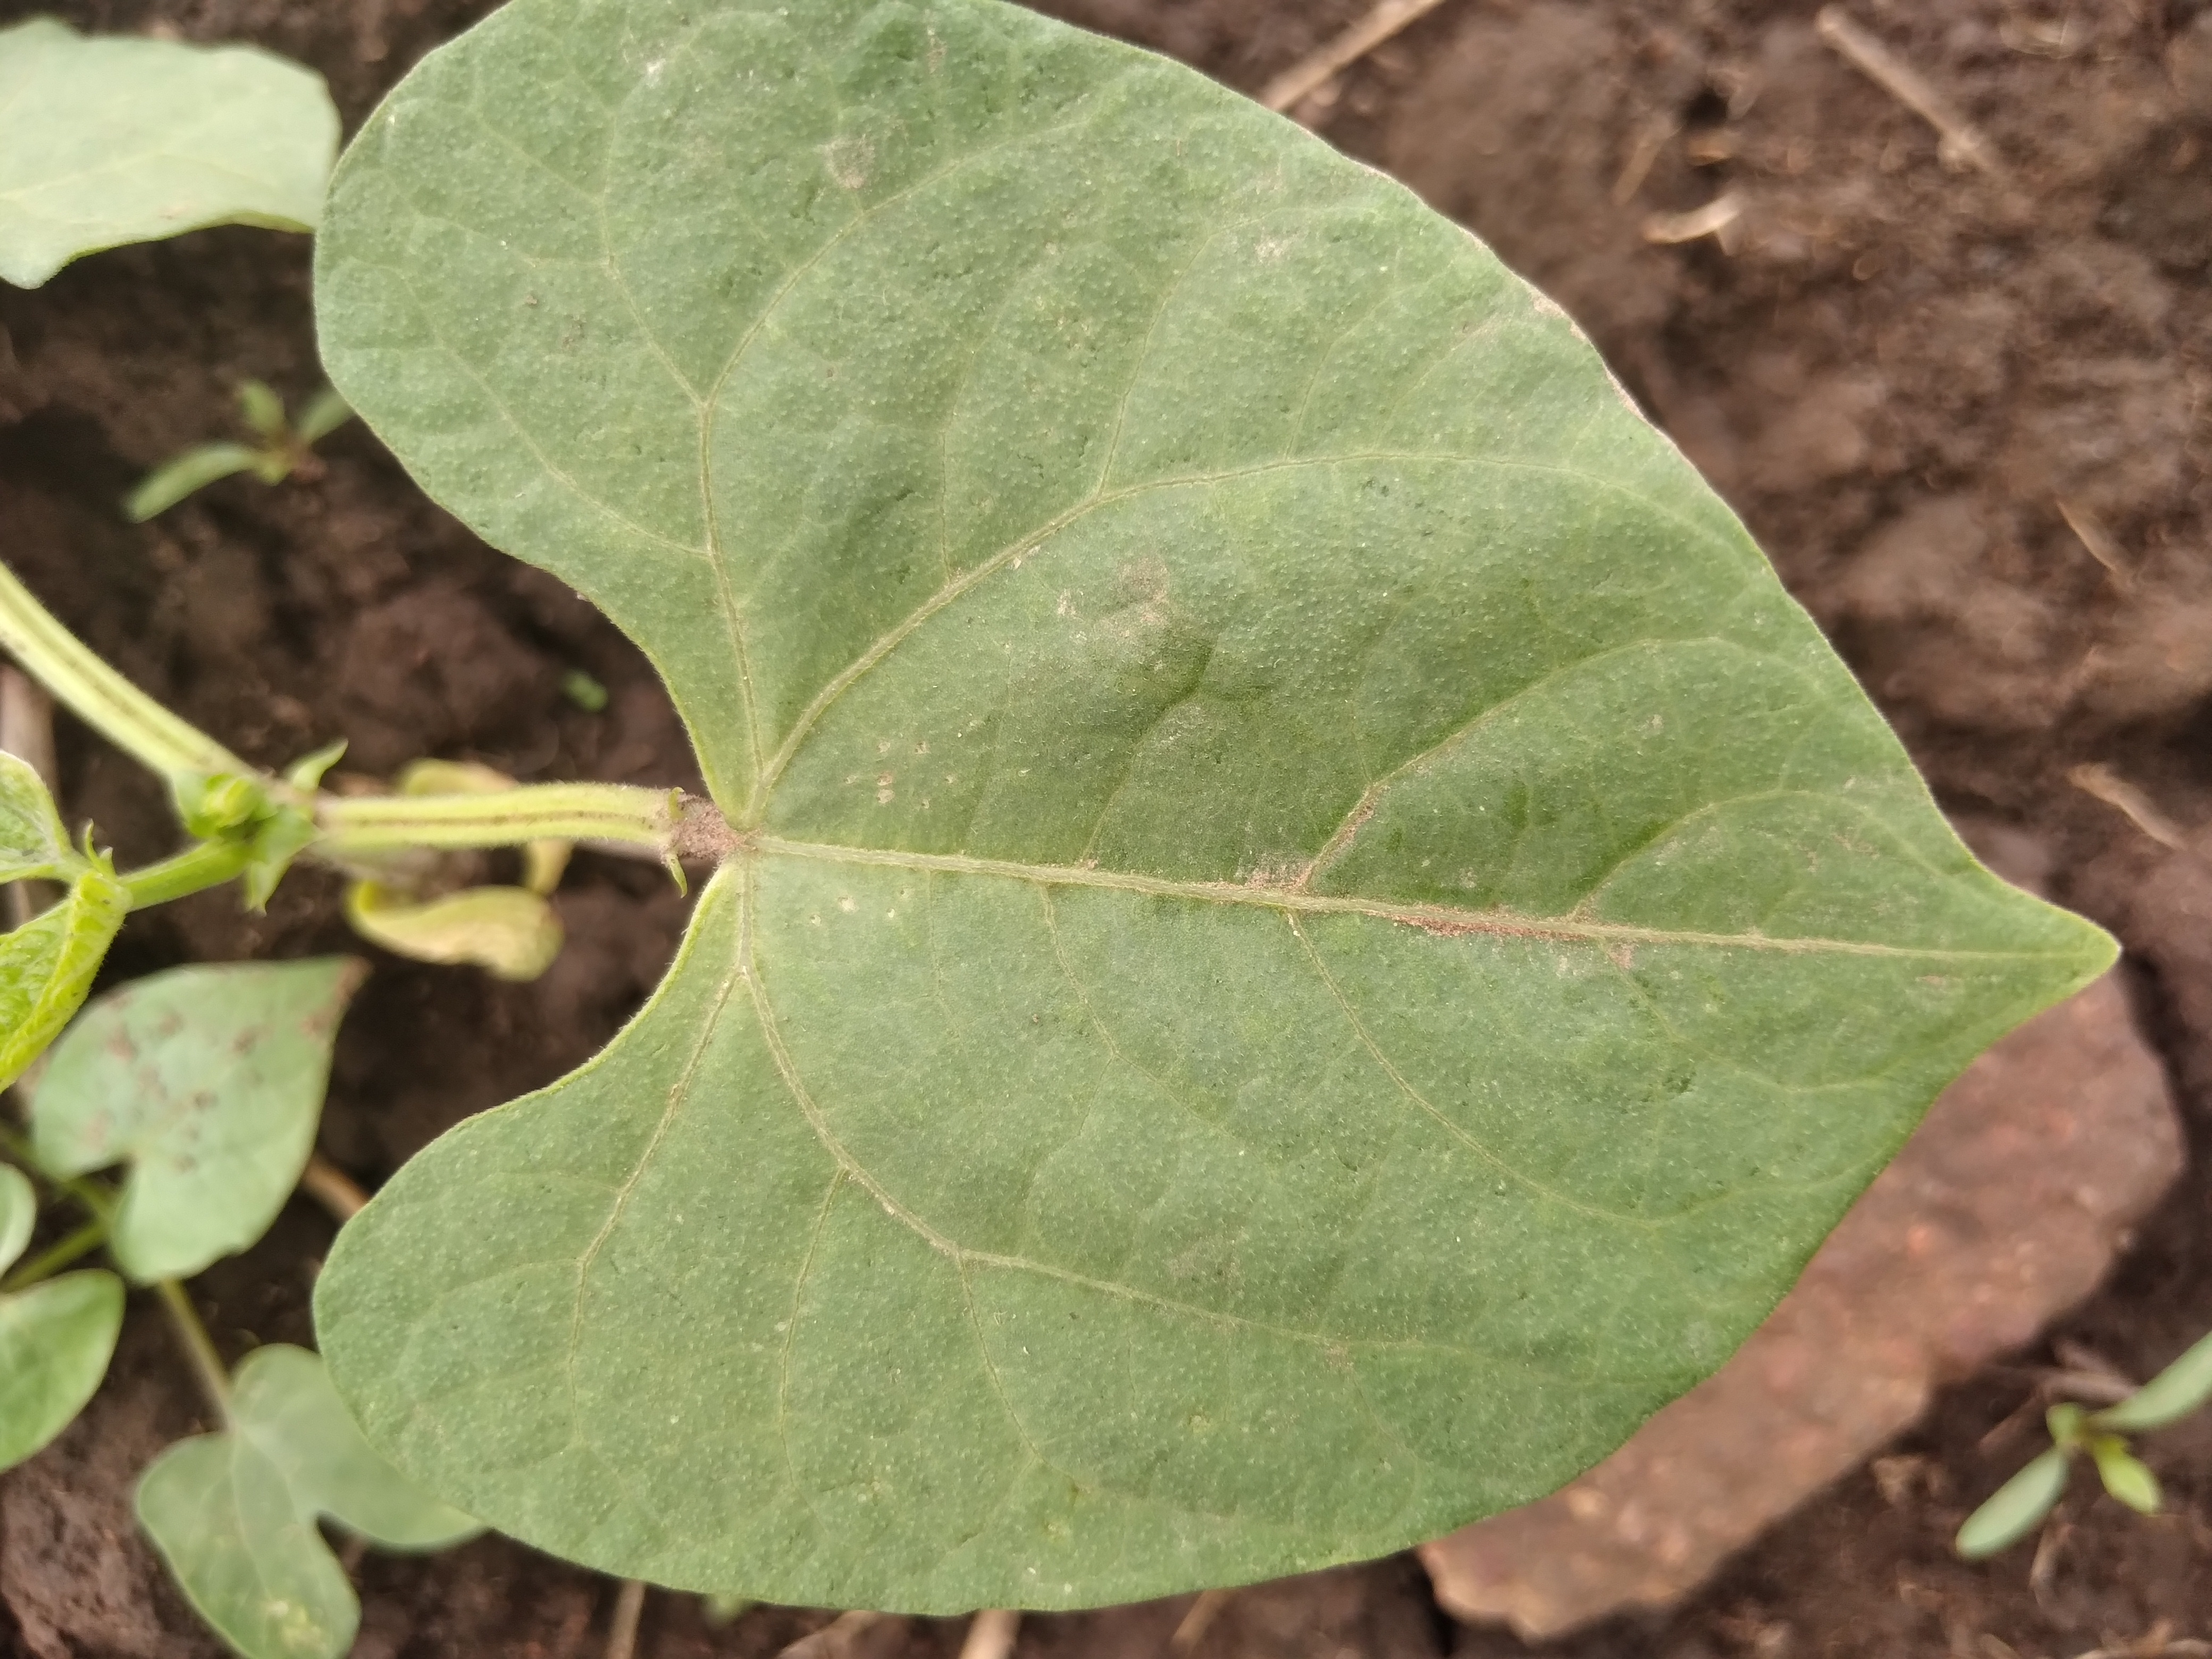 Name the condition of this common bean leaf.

healthy
